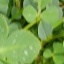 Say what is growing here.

unstructured weed
